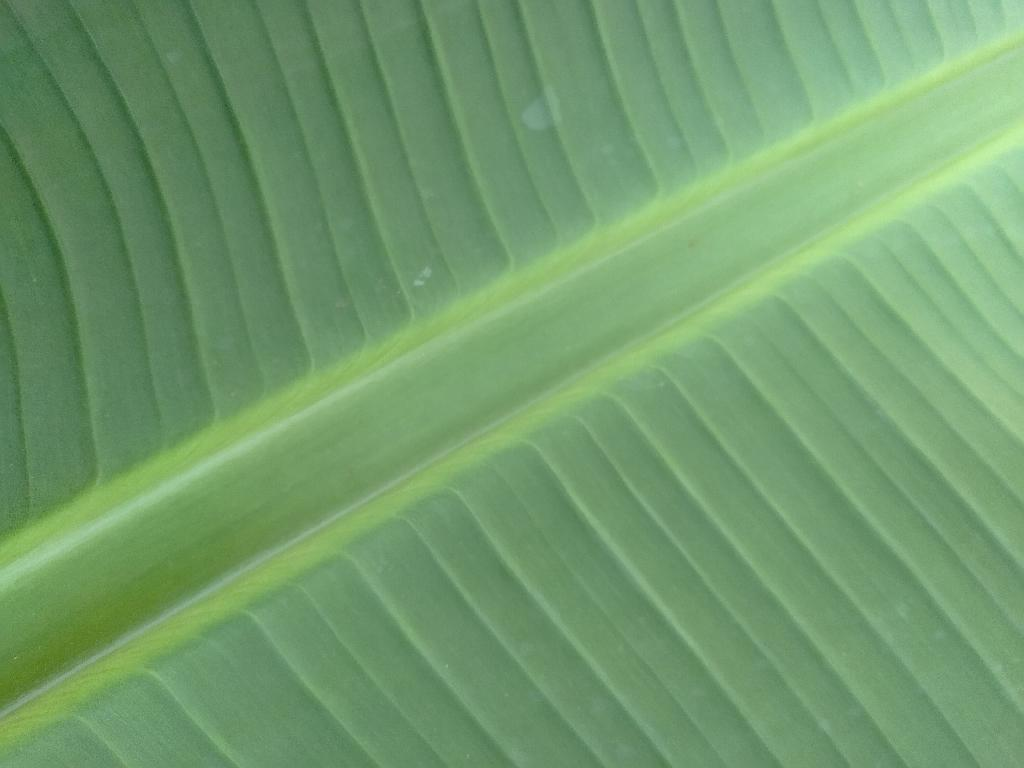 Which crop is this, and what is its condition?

banana, healthy
